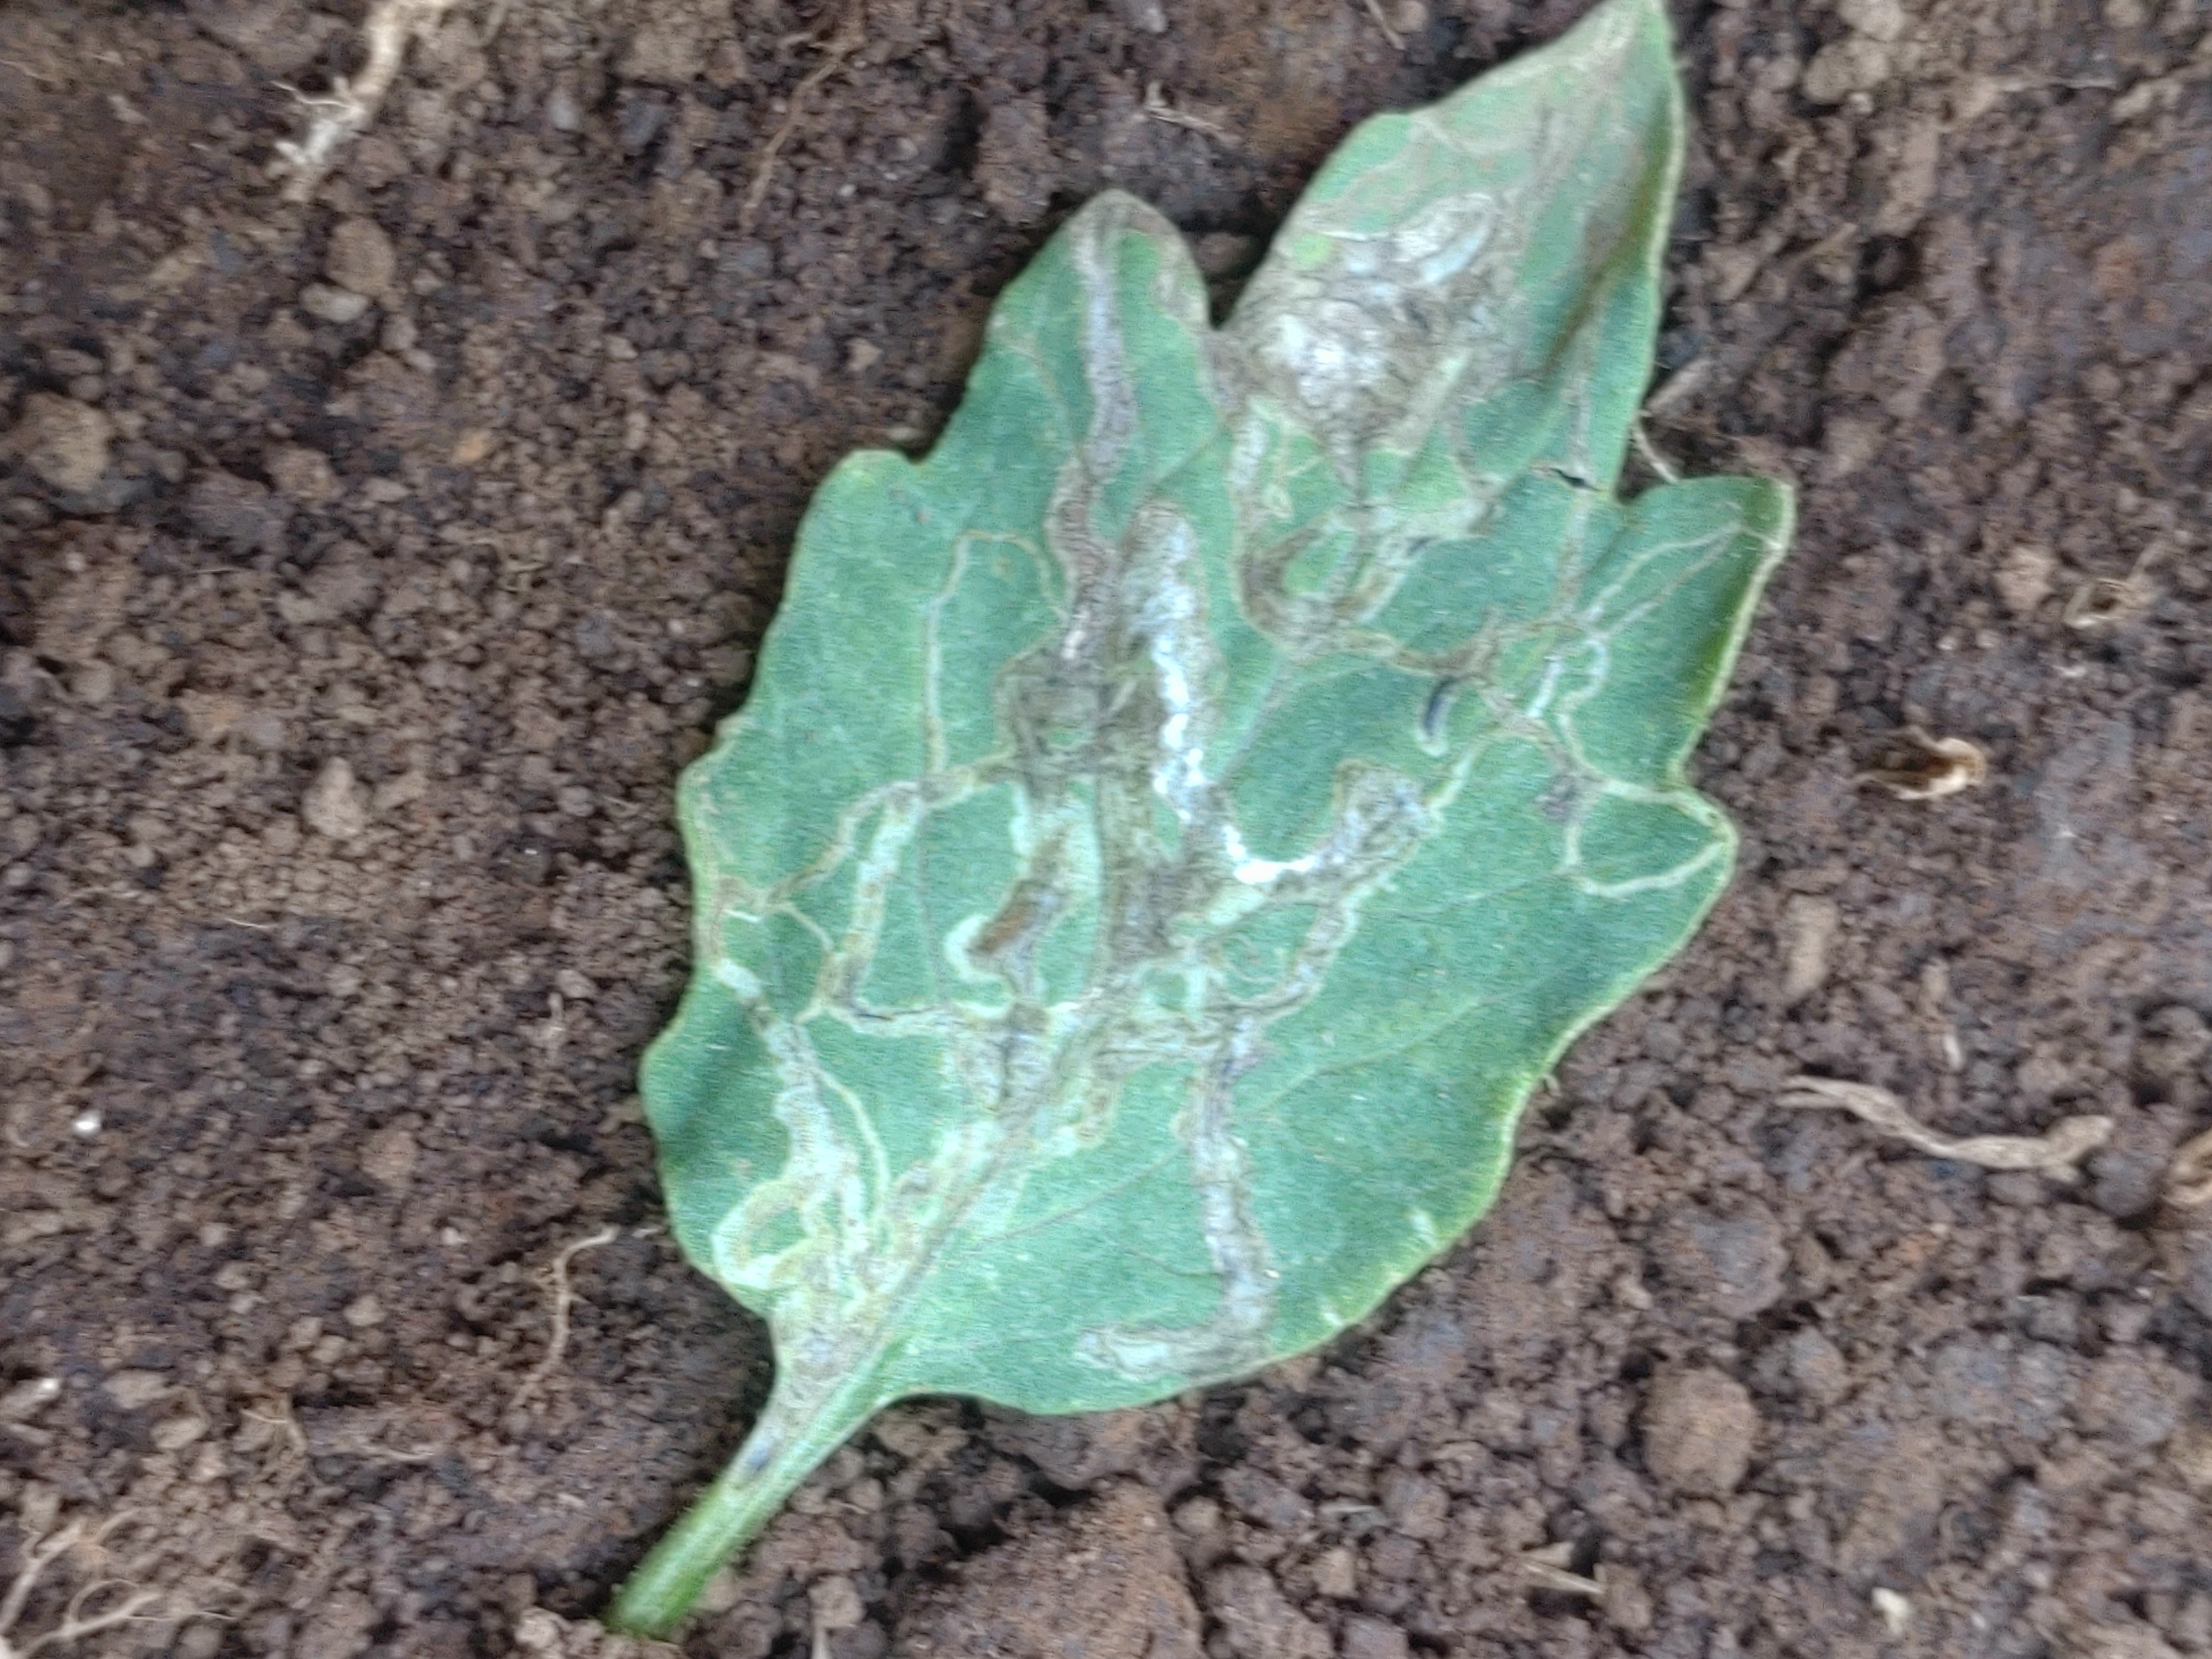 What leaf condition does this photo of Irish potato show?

late blight
